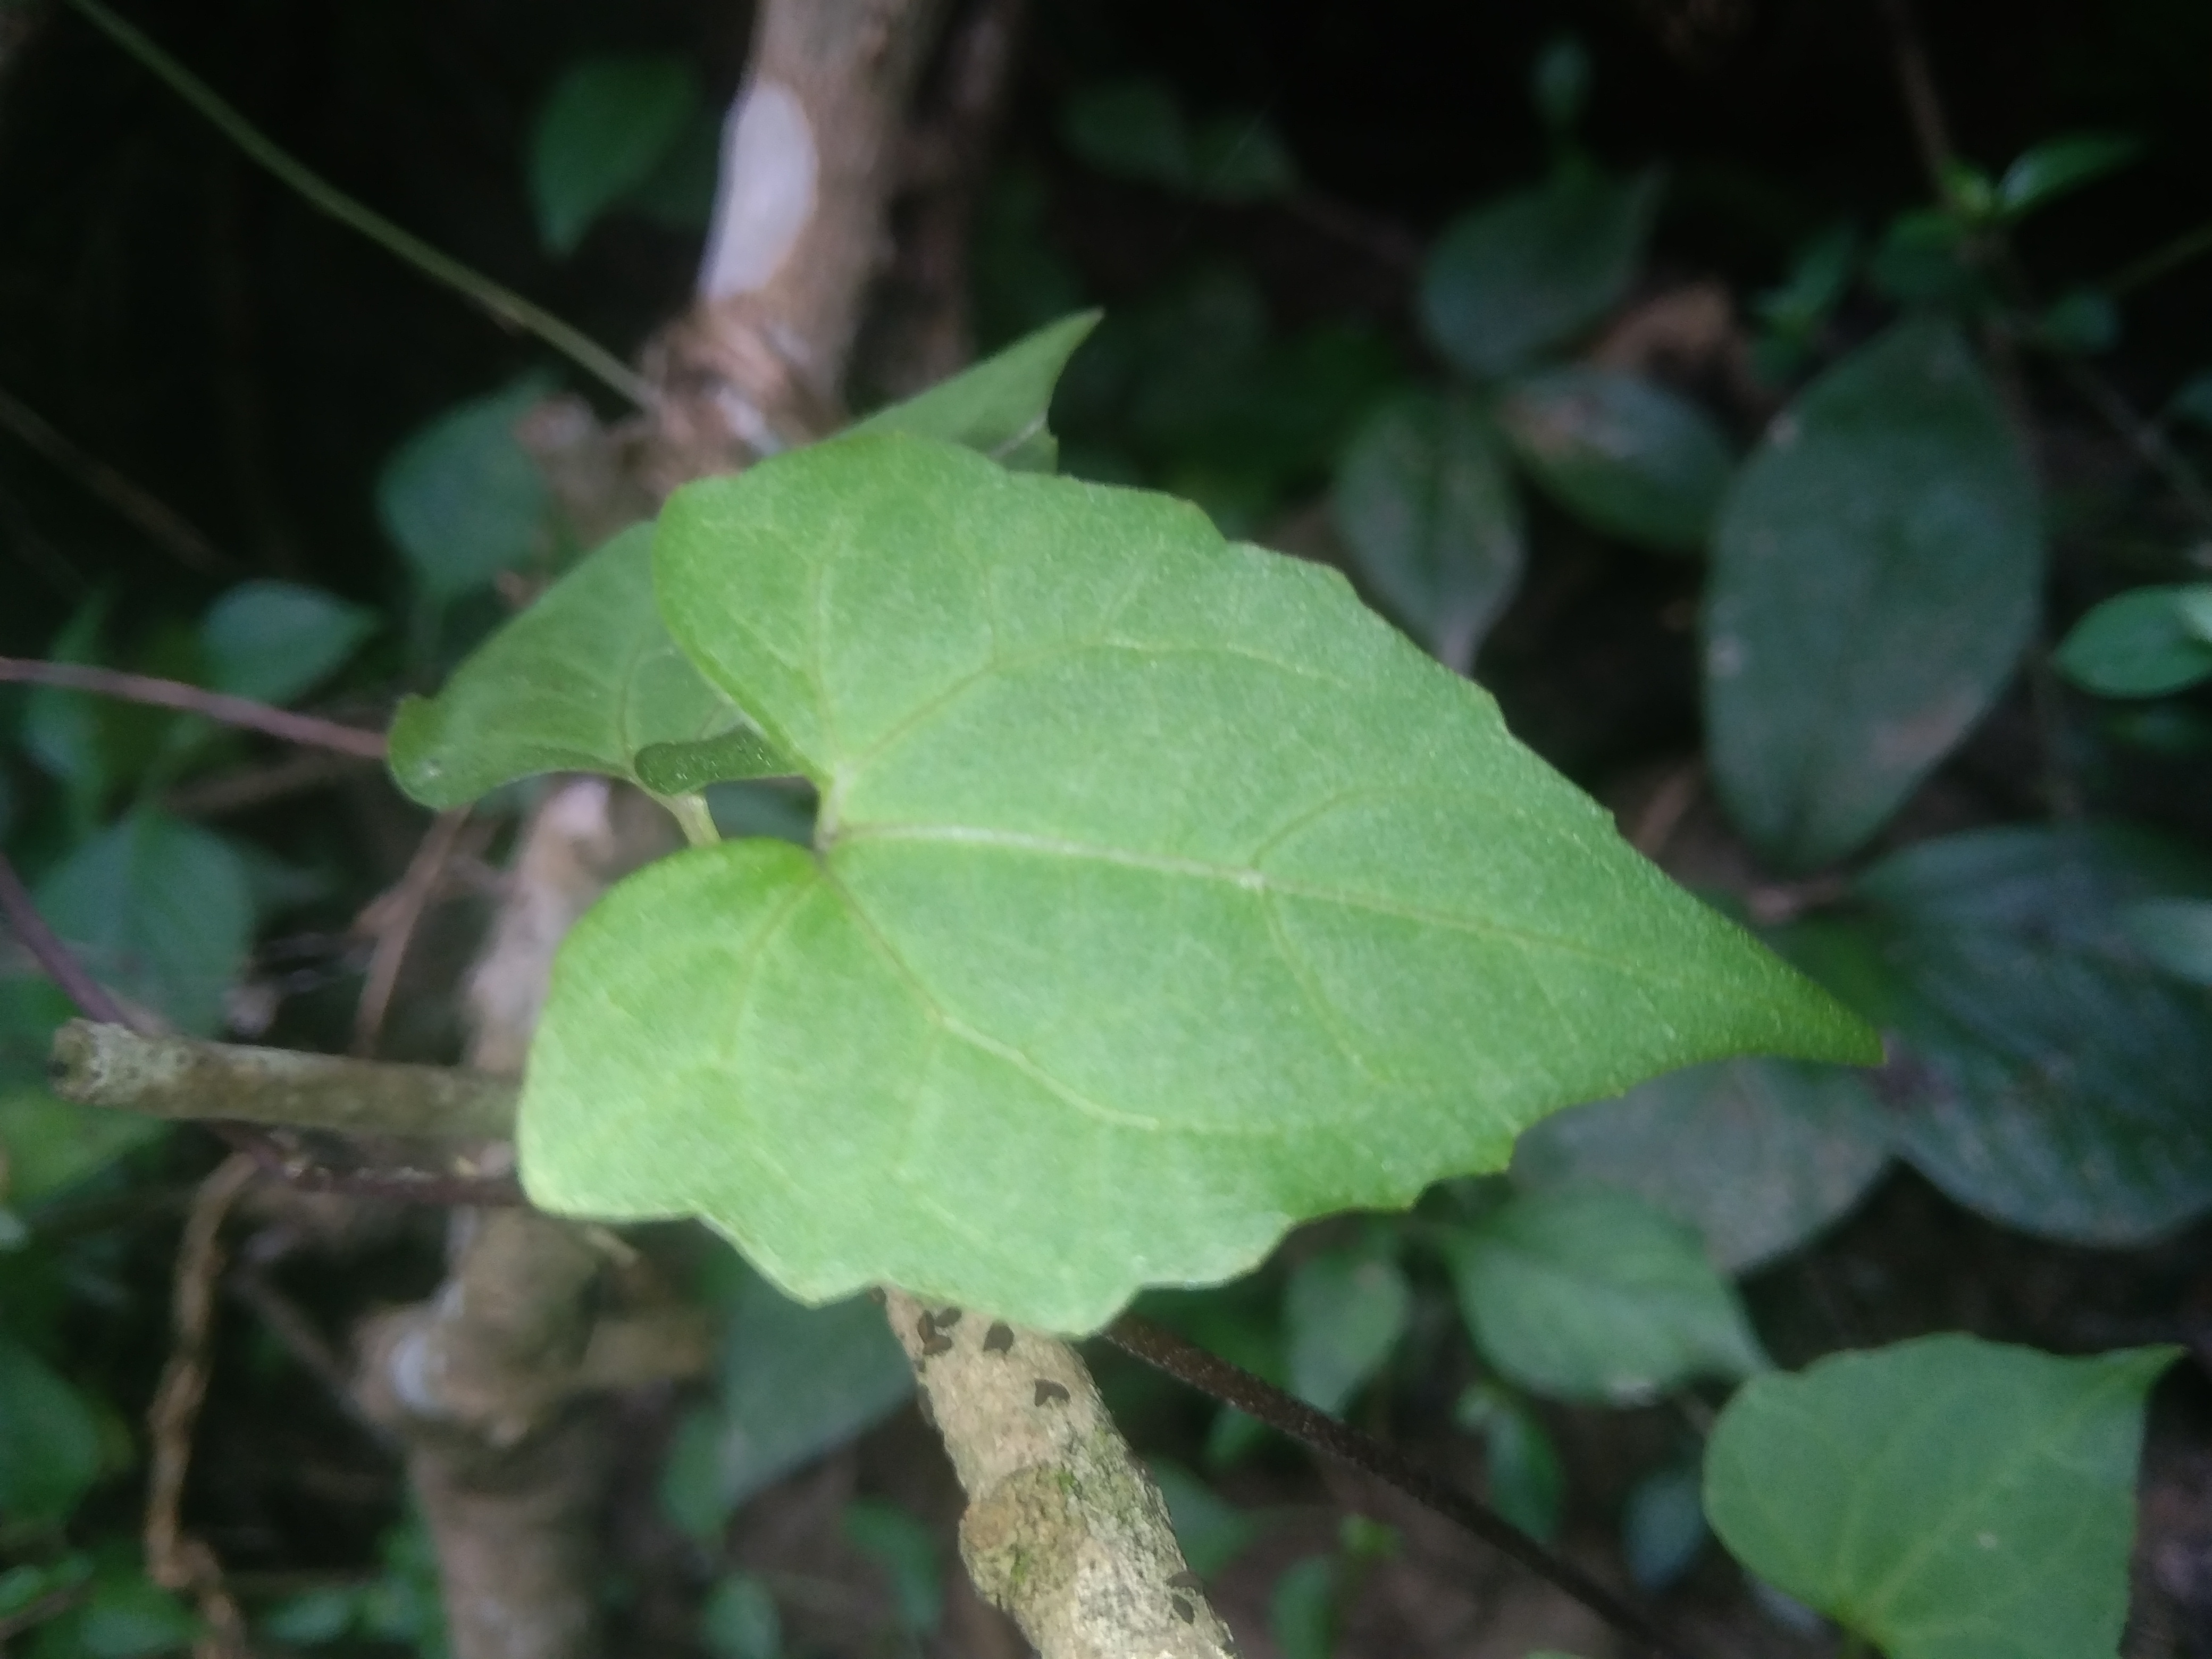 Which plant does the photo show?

bitter vine
